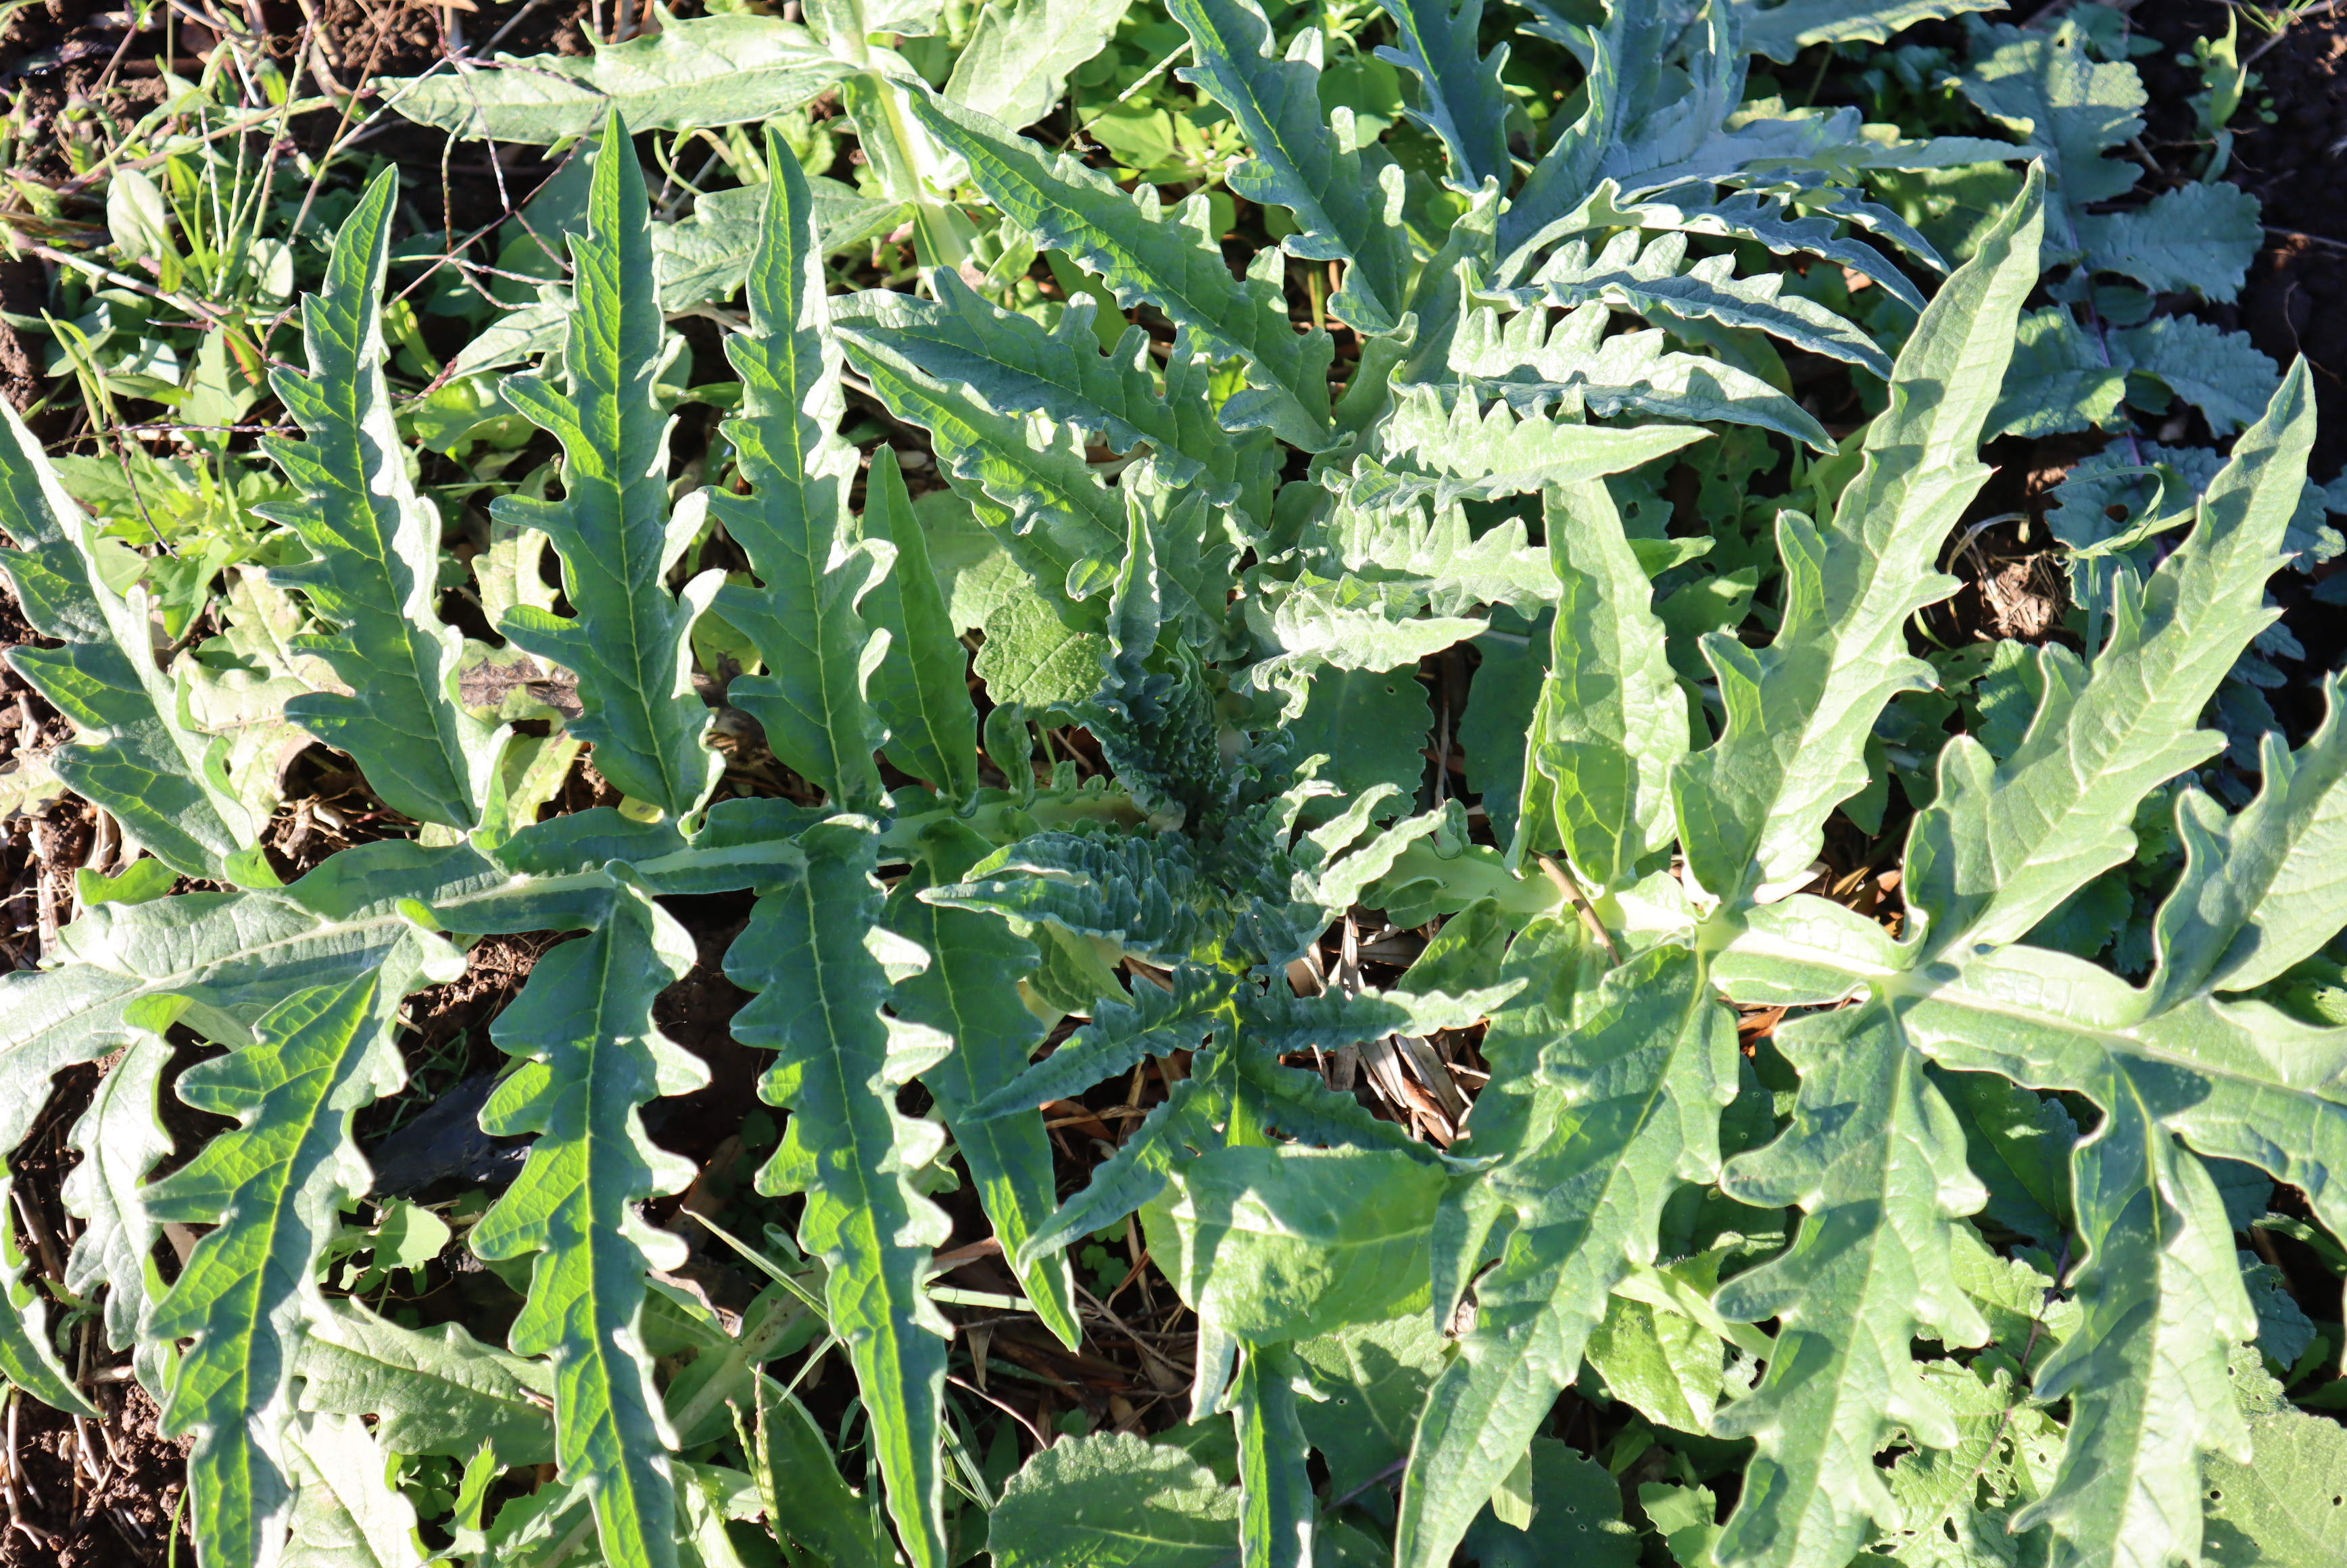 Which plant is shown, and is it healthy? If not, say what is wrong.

artichoke, healthy
